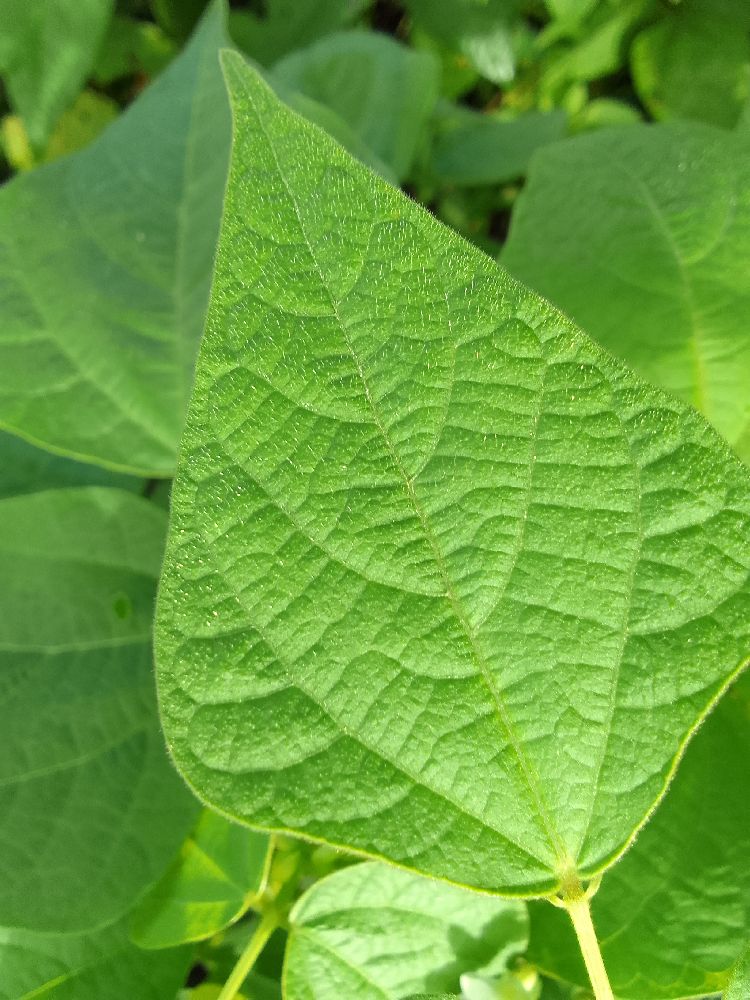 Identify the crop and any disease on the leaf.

common bean, healthy
